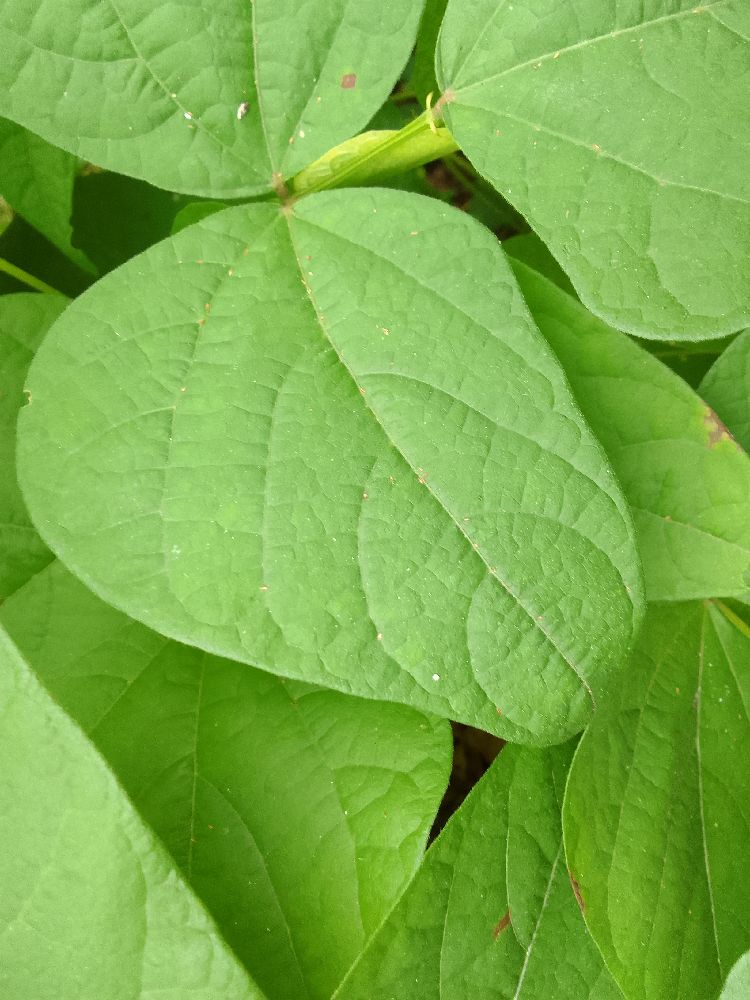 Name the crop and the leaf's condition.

common bean, healthy
